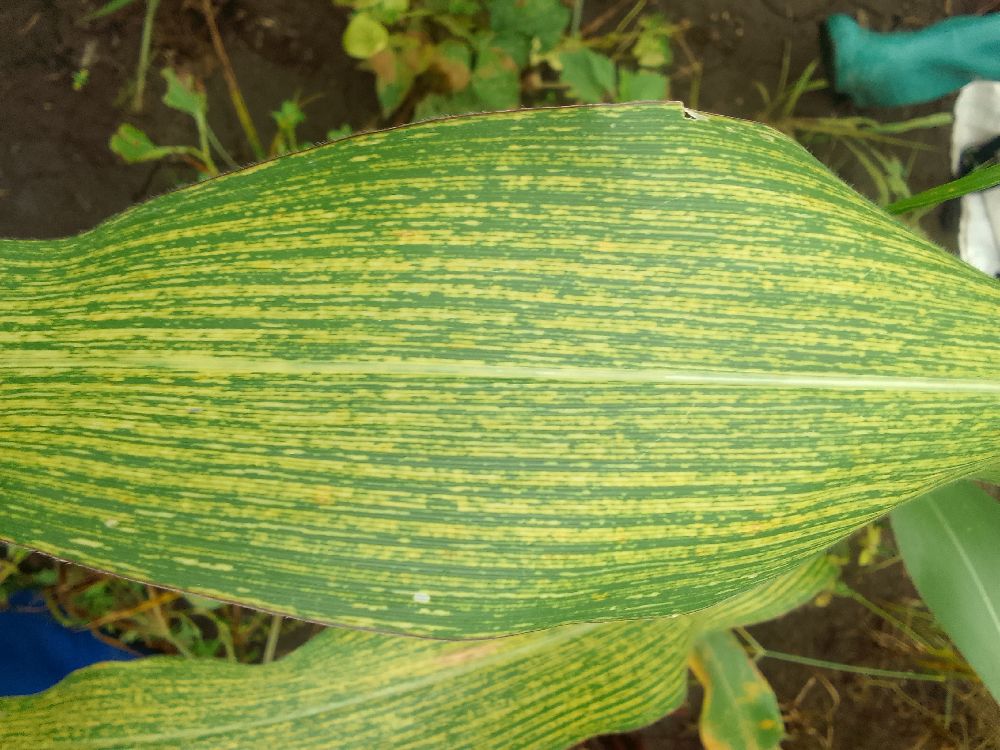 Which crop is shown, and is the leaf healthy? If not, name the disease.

maize, maize streak virus
